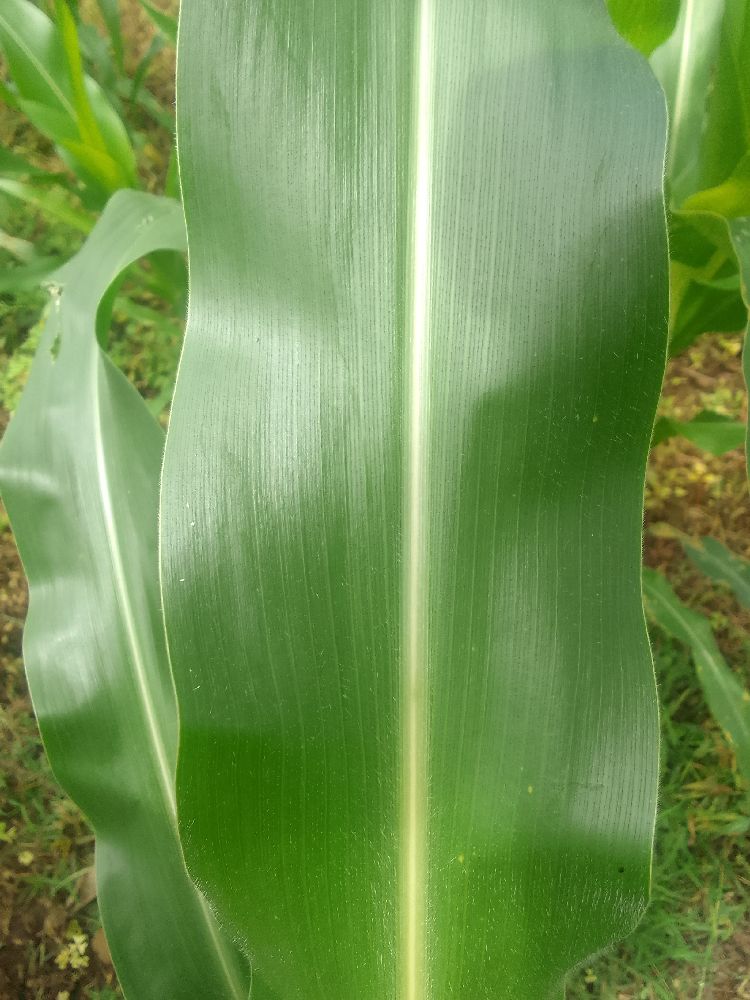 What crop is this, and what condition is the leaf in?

maize, healthy
